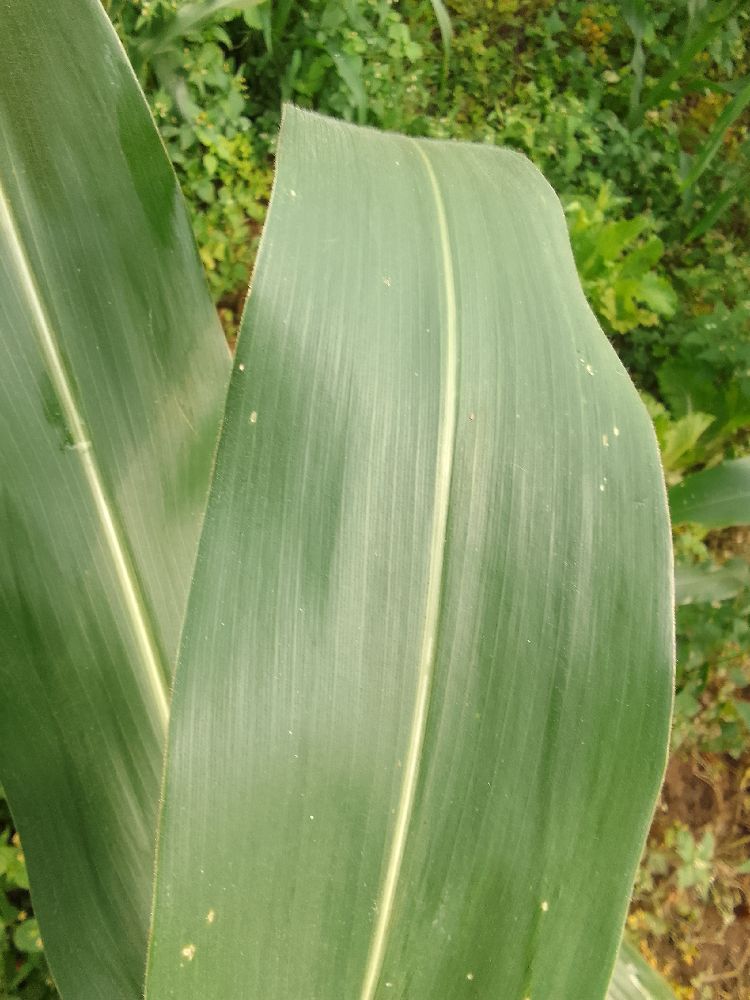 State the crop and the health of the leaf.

maize, healthy
